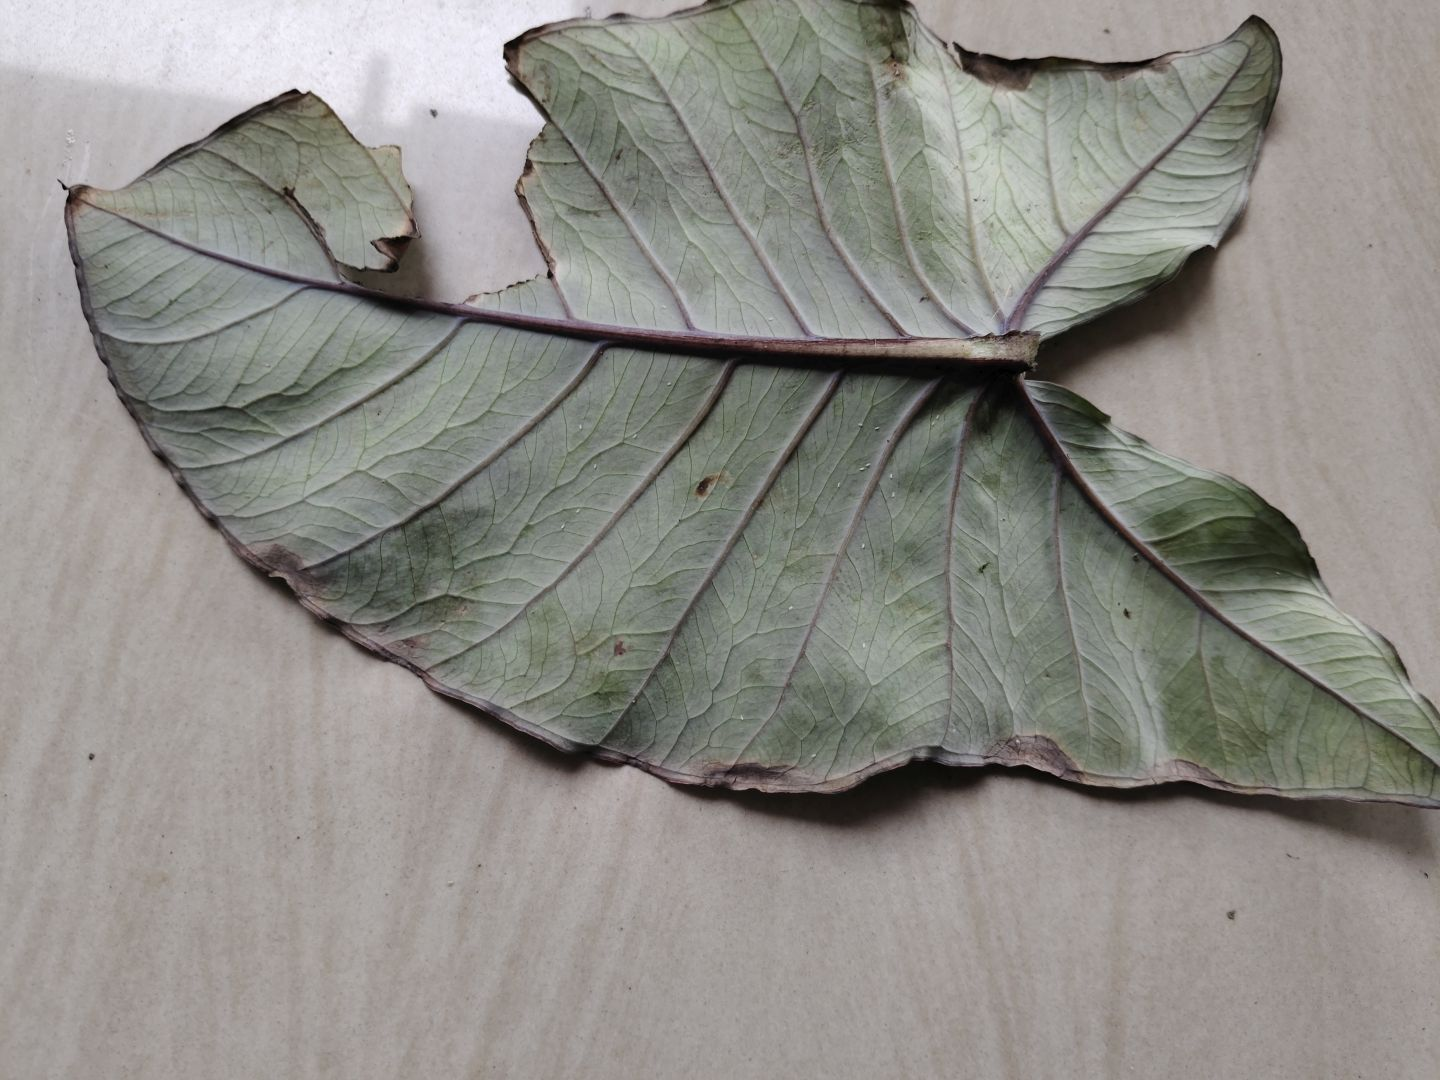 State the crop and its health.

taro, leaf blight
